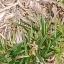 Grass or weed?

grass
